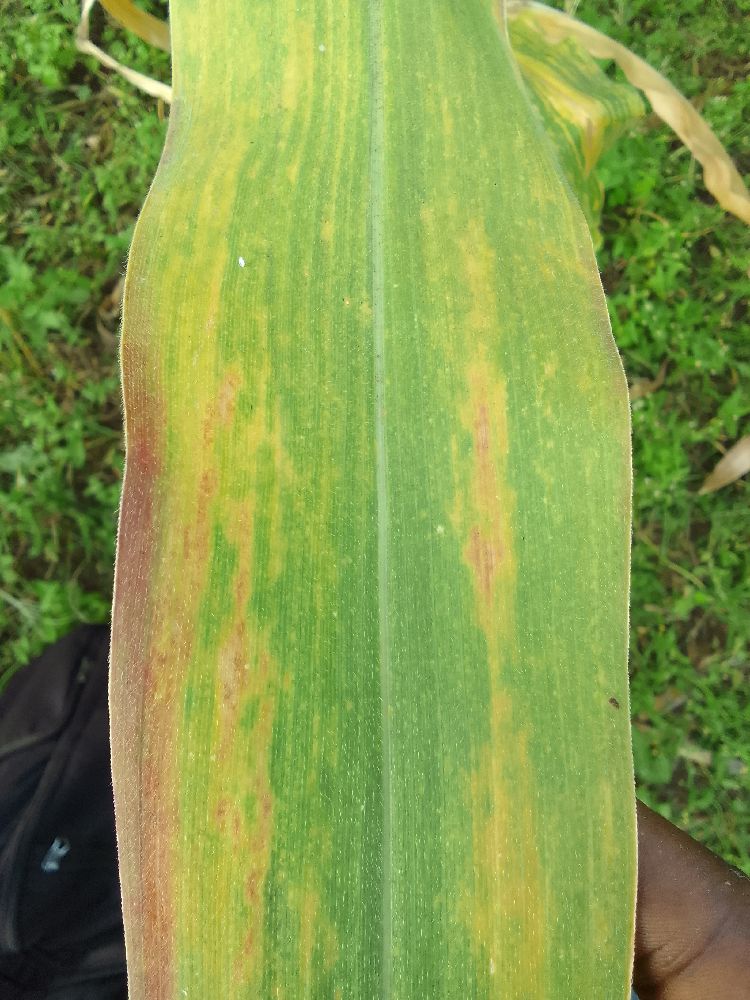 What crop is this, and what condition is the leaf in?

maize, maize lethal necrosis
